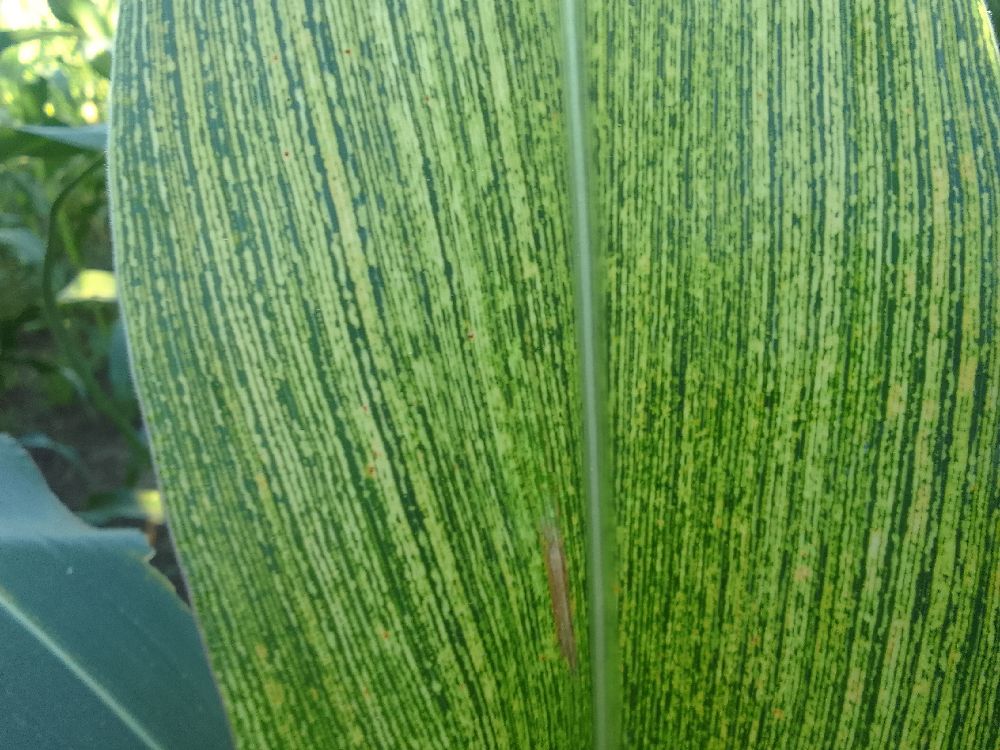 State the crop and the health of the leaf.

maize, maize streak virus
